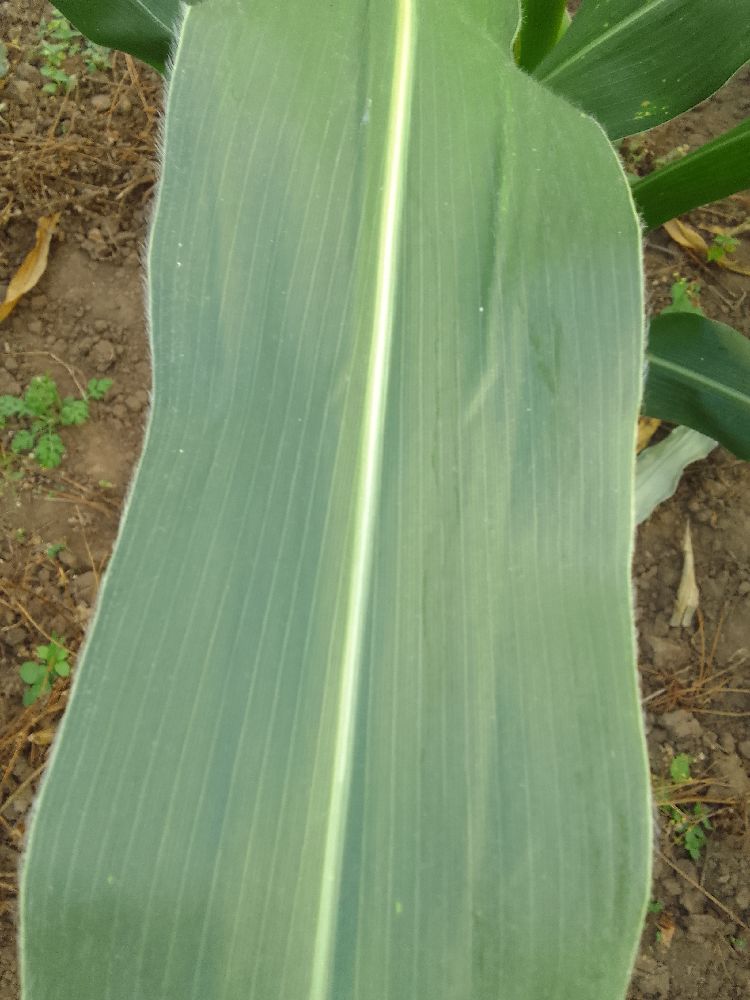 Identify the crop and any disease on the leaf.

maize, healthy
